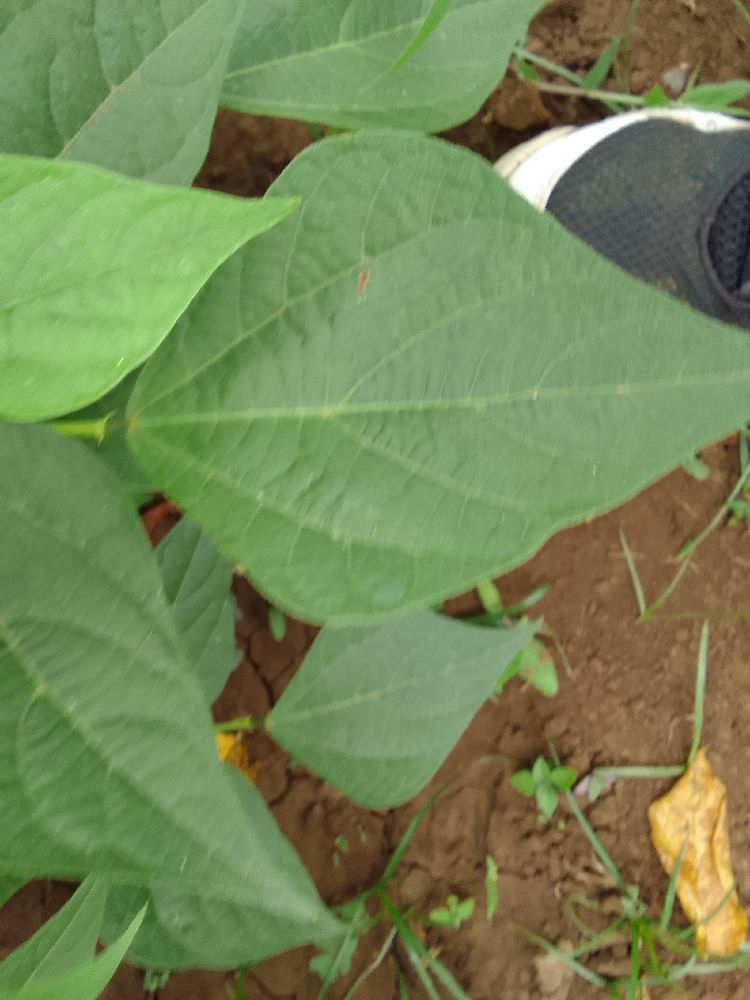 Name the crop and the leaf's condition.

common bean, healthy
